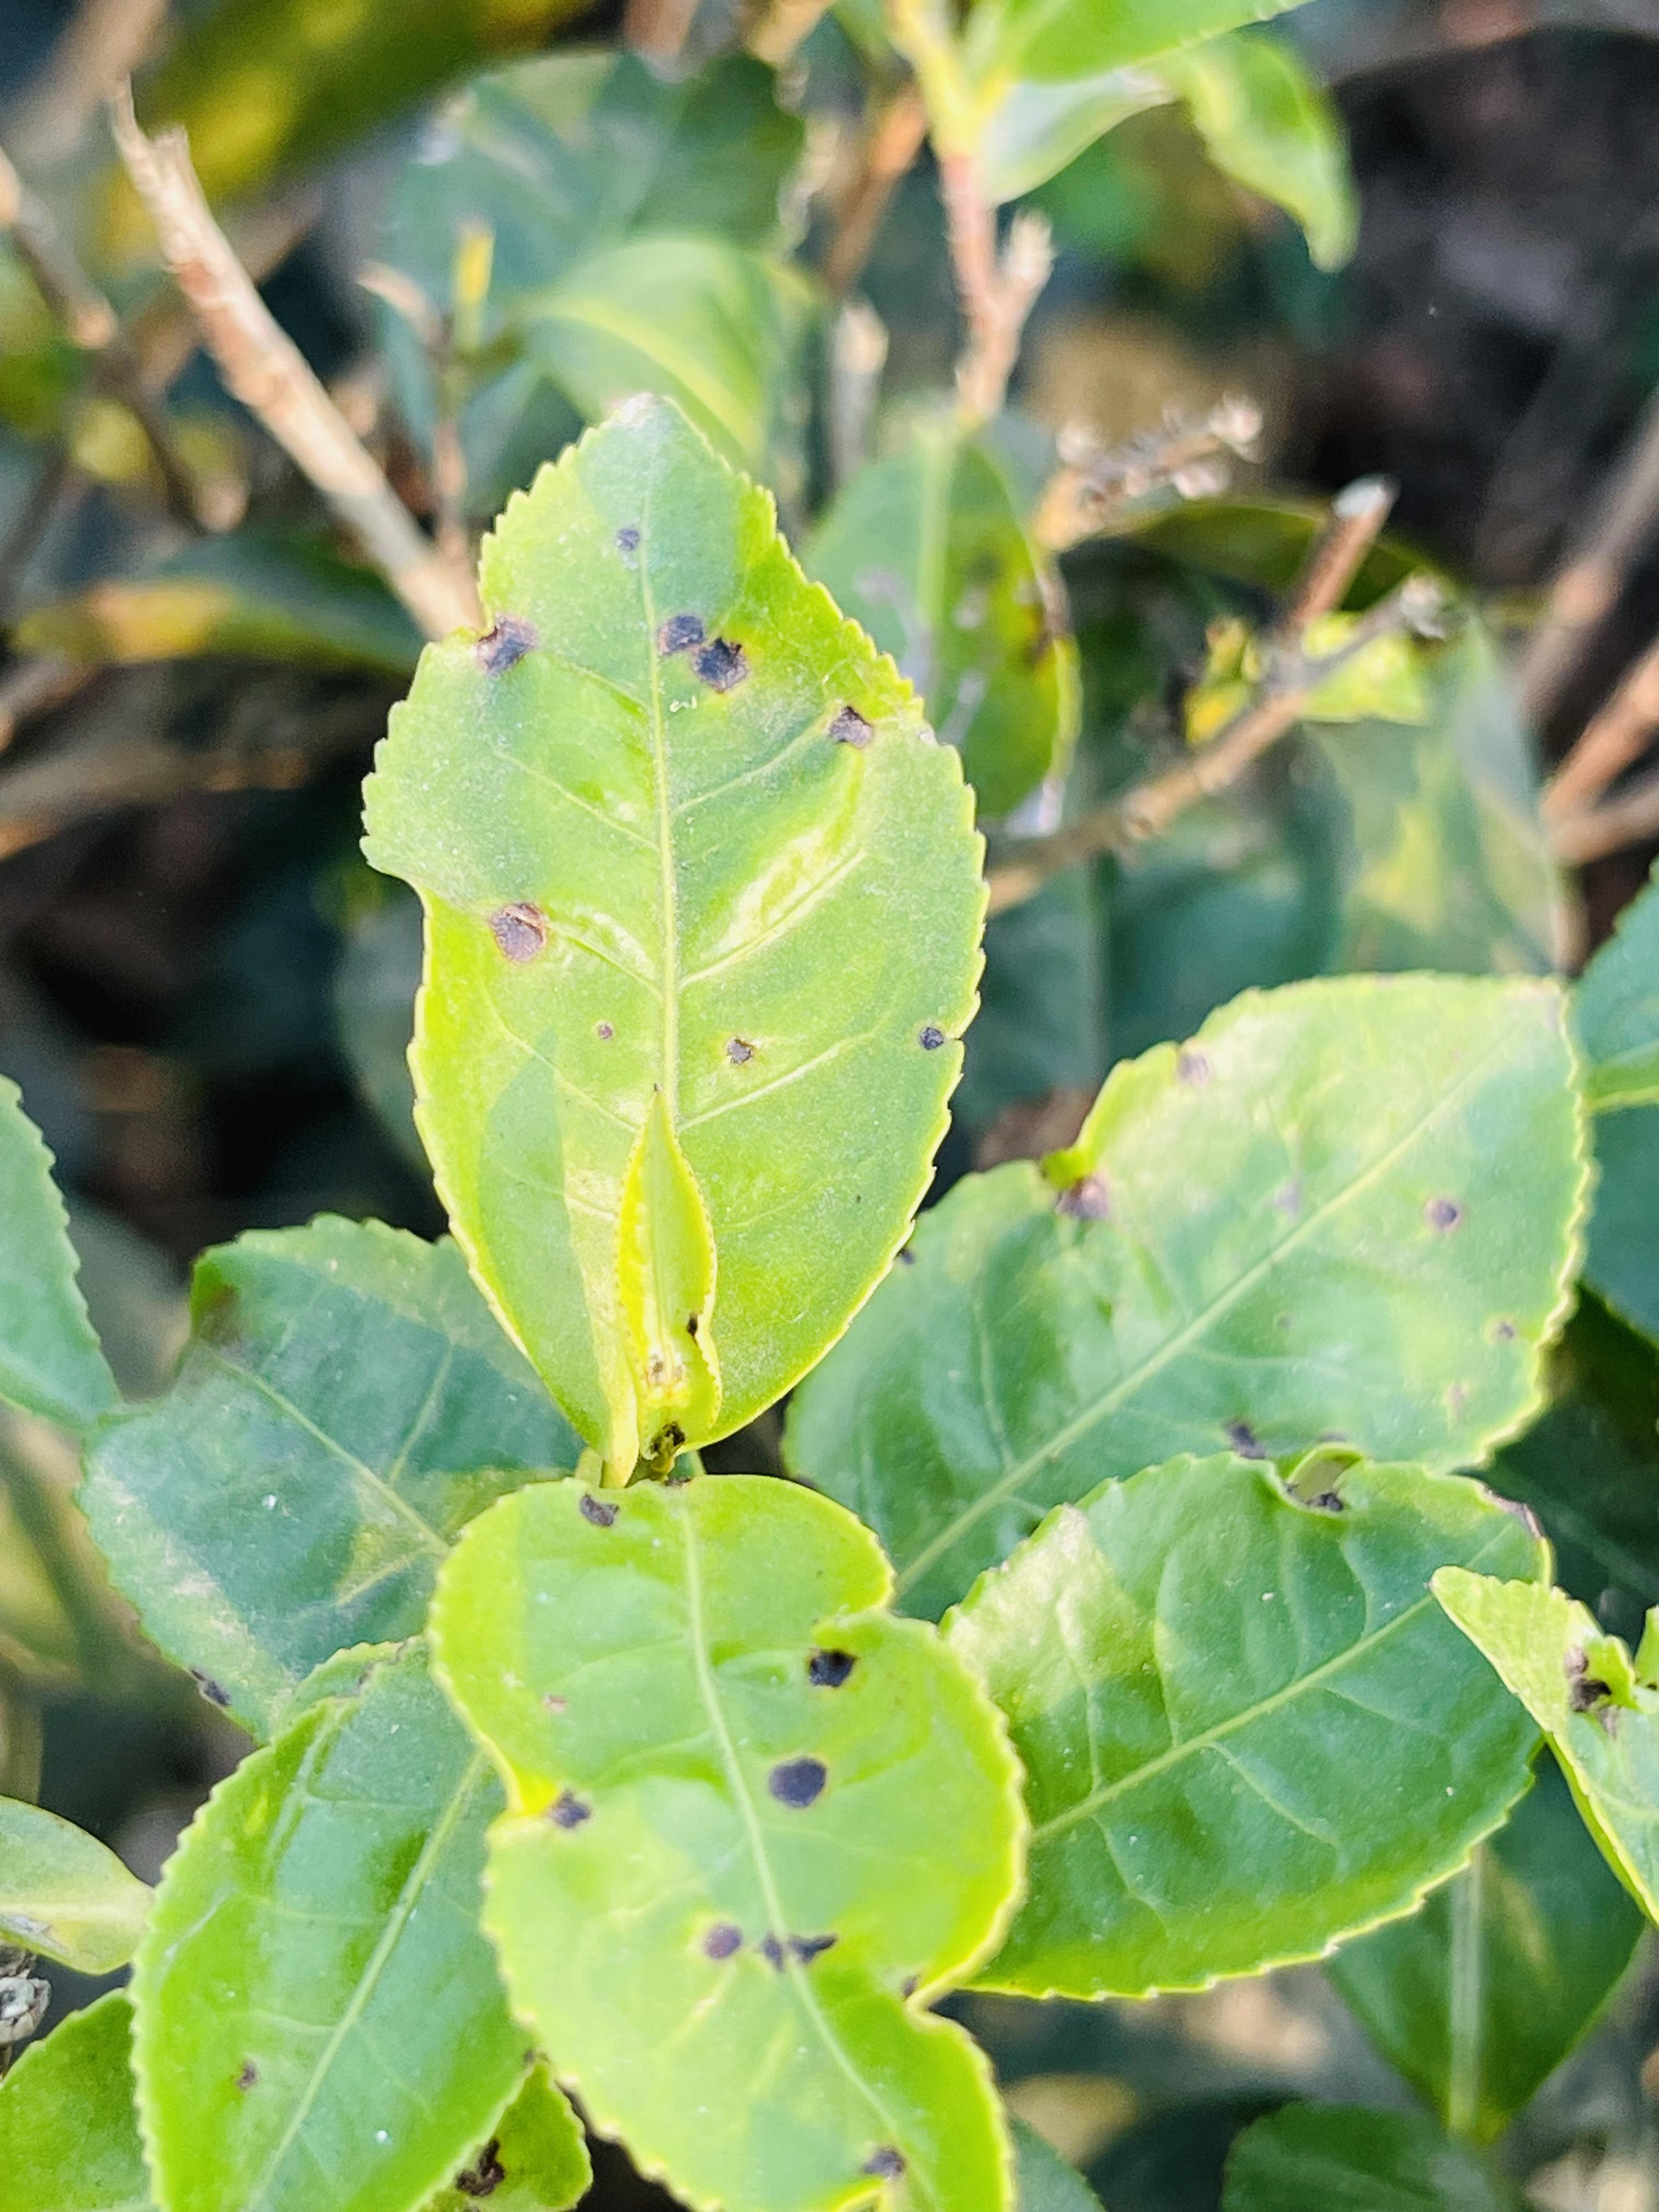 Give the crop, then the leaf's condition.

tea, helopeltis
